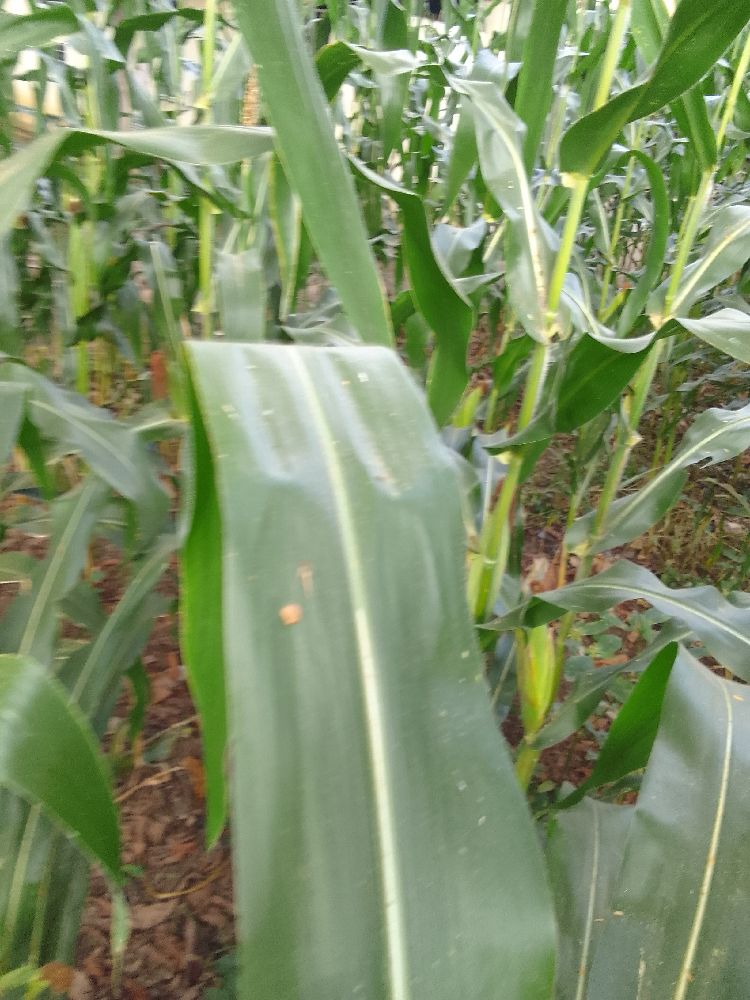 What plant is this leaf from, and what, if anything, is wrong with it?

maize, healthy
